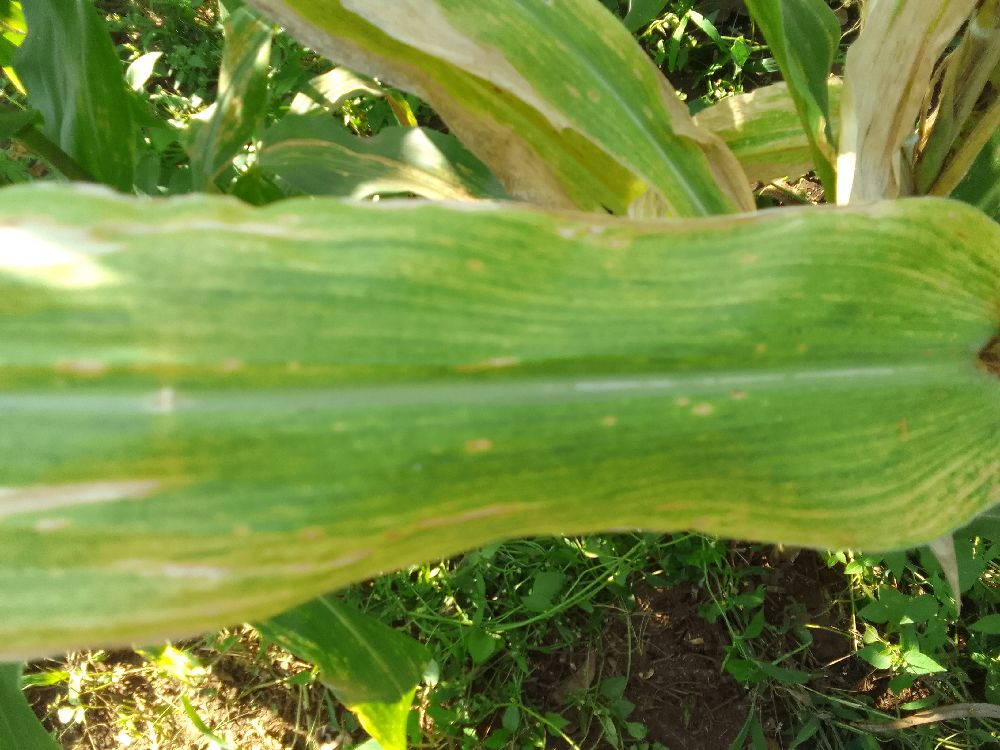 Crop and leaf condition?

maize, maize lethal necrosis
